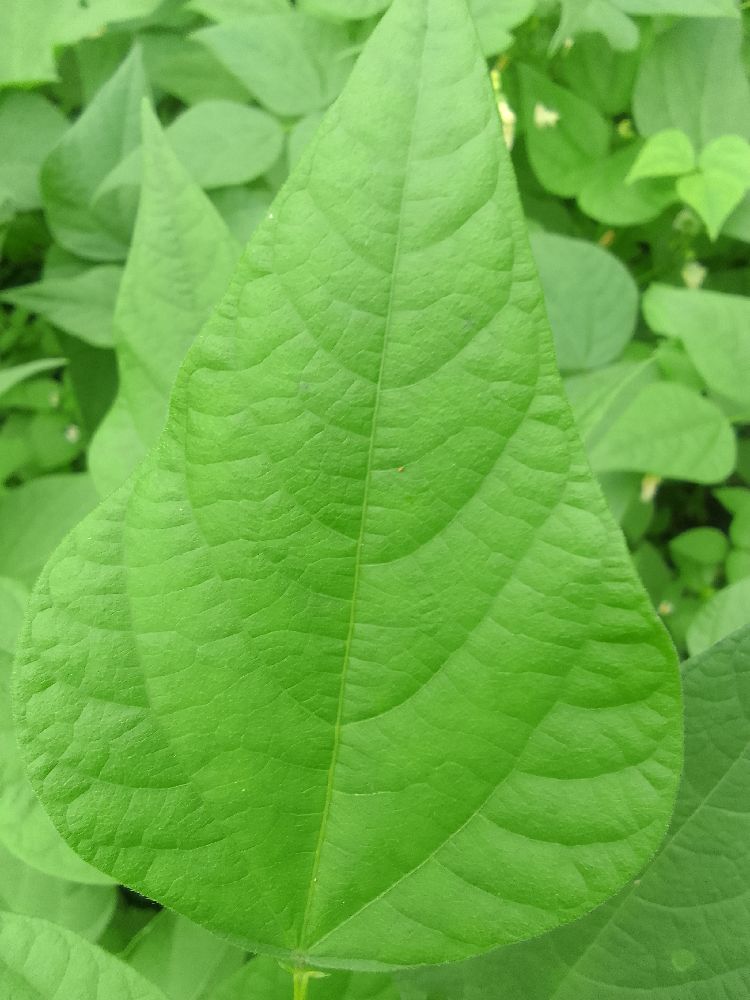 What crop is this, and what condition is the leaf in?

common bean, healthy
